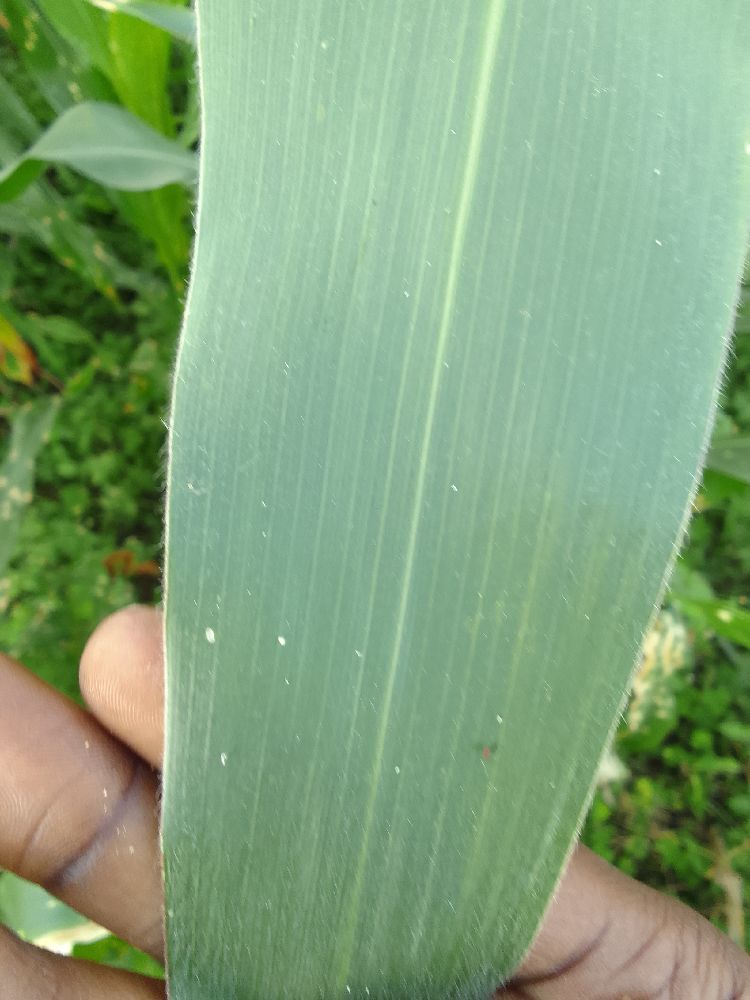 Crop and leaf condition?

maize, healthy
